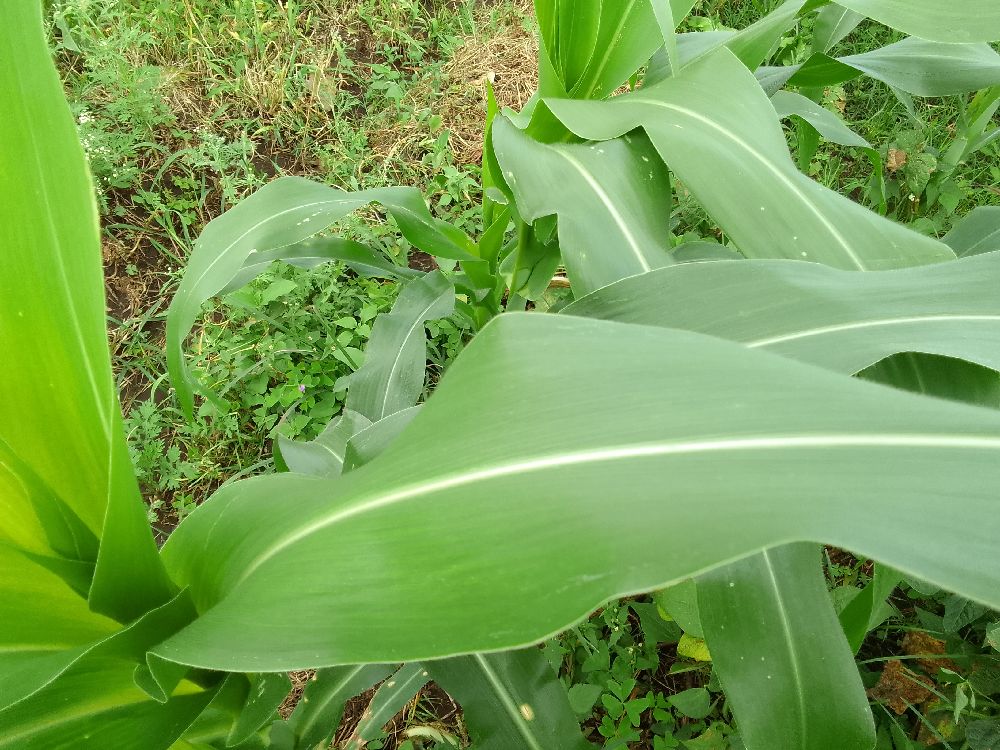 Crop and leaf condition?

maize, healthy
